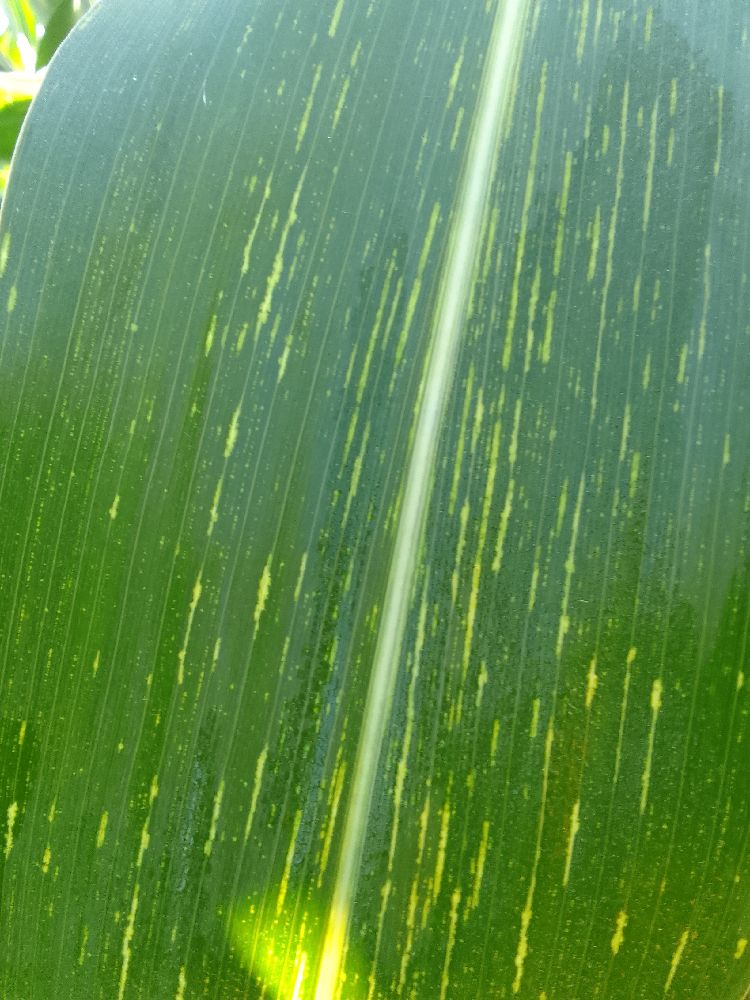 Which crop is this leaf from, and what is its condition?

maize, maize streak virus
